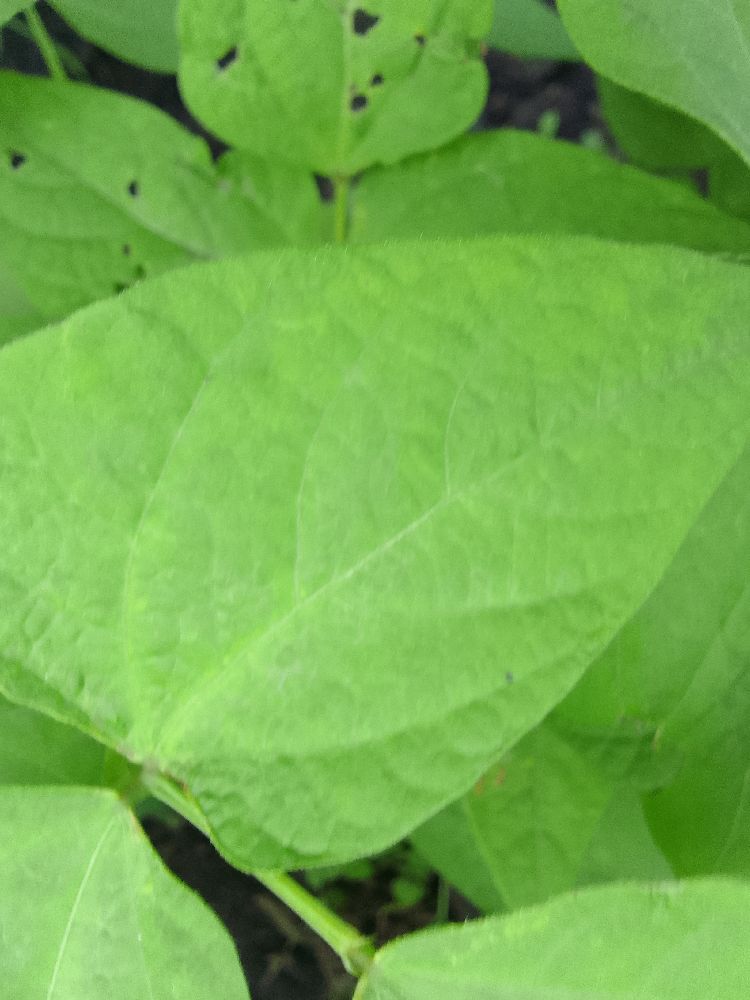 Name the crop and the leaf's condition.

common bean, healthy
